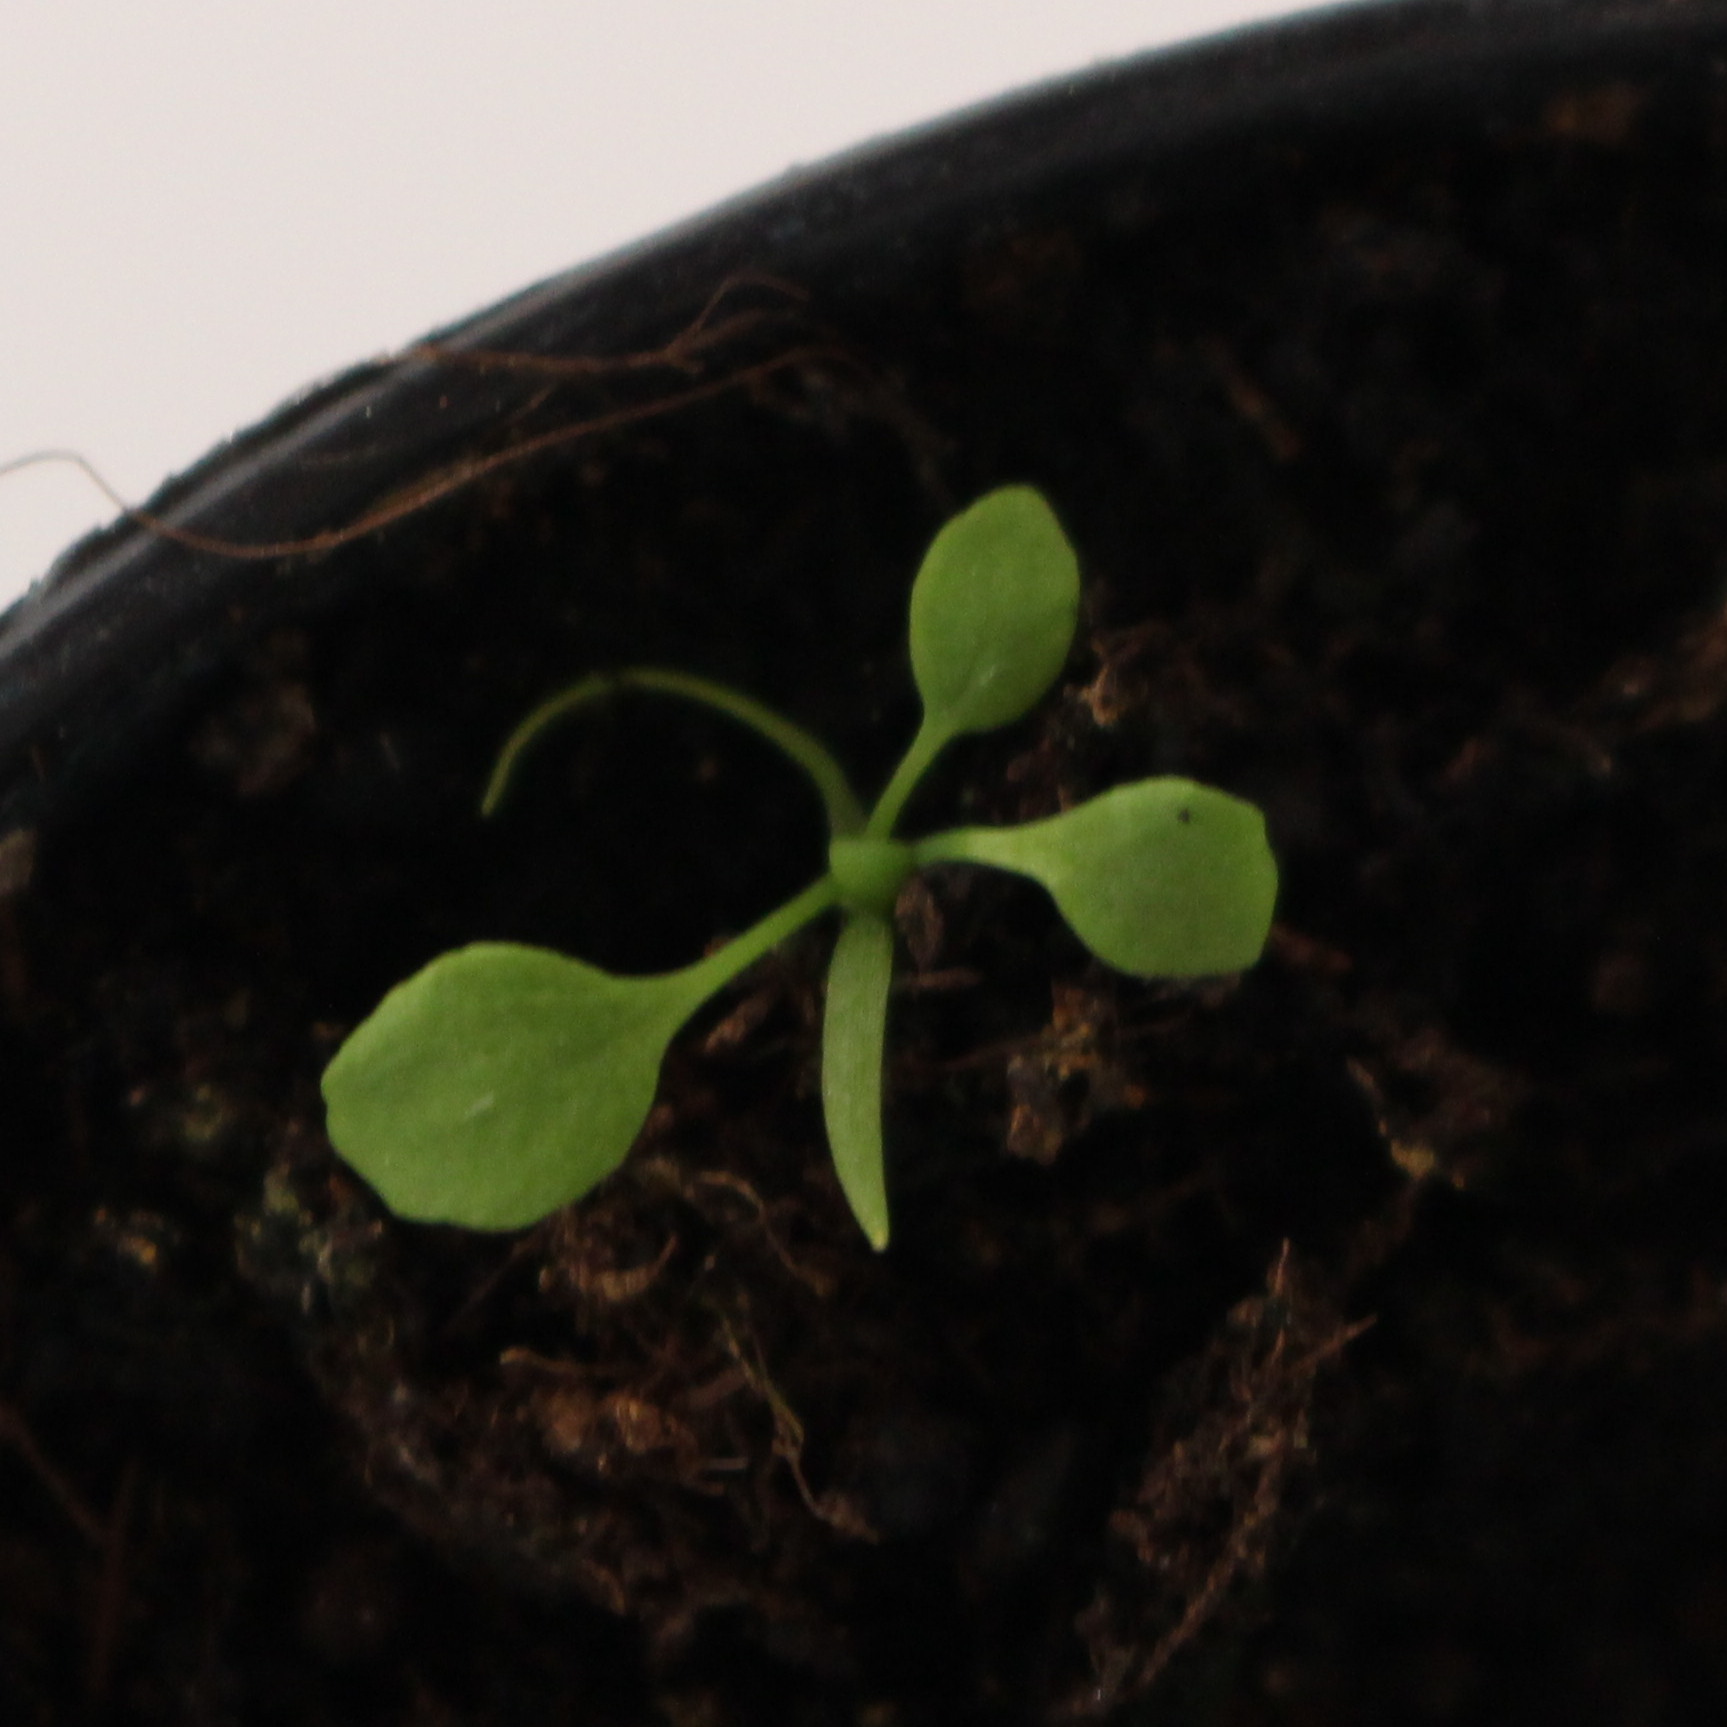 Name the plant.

Papaver rhoeas
